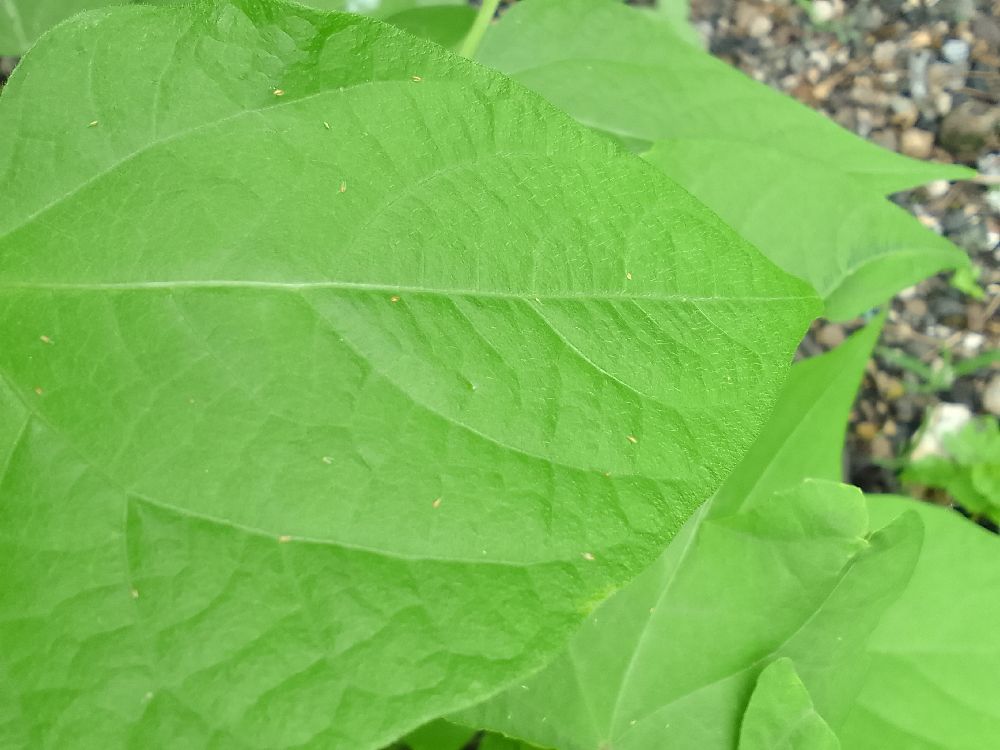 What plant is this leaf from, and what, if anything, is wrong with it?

common bean, healthy
